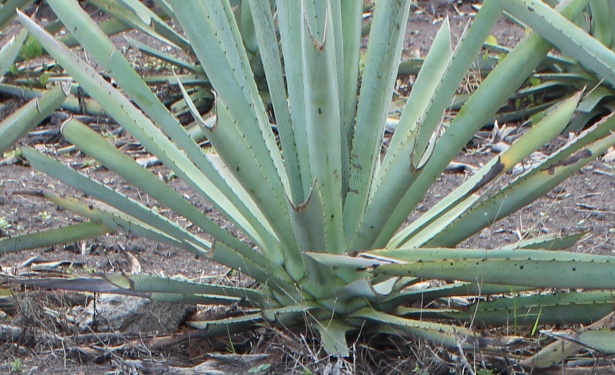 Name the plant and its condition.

agave, healthy
